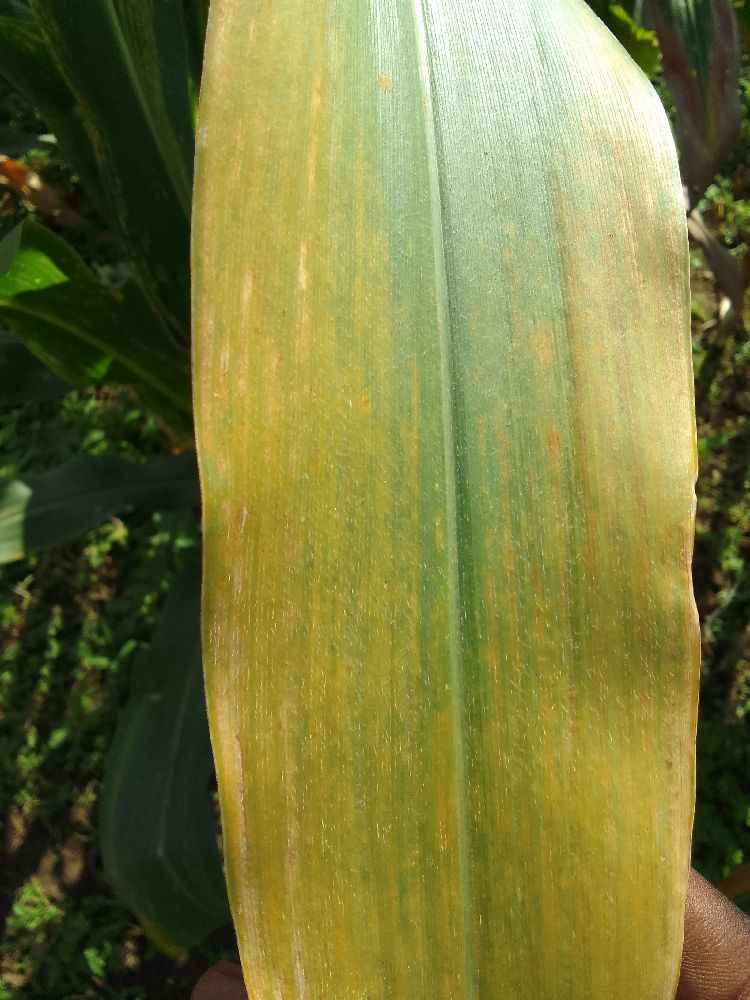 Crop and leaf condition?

maize, maize lethal necrosis
